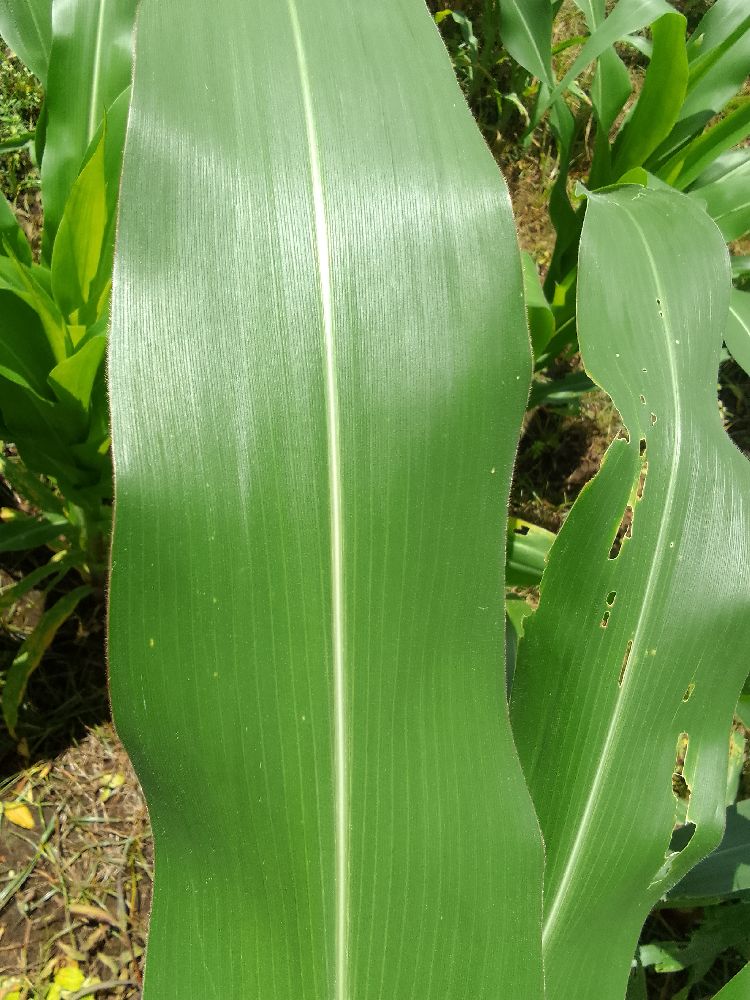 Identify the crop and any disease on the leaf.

maize, healthy
